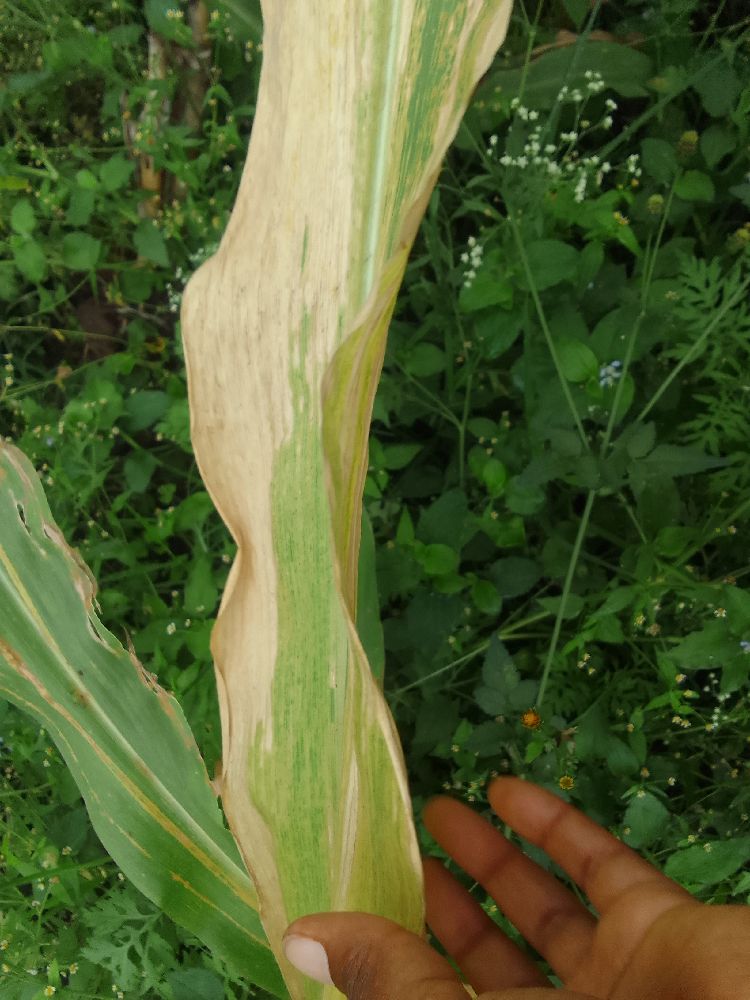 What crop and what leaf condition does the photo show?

maize, maize lethal necrosis
